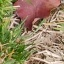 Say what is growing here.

grass
